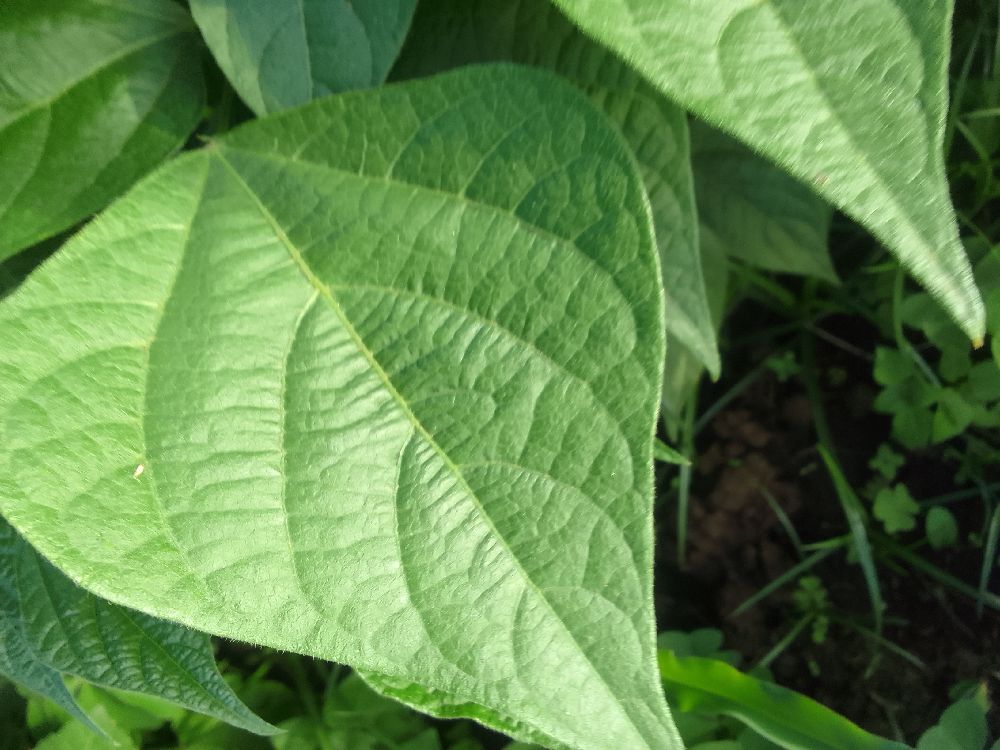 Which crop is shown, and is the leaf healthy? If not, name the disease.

common bean, healthy
